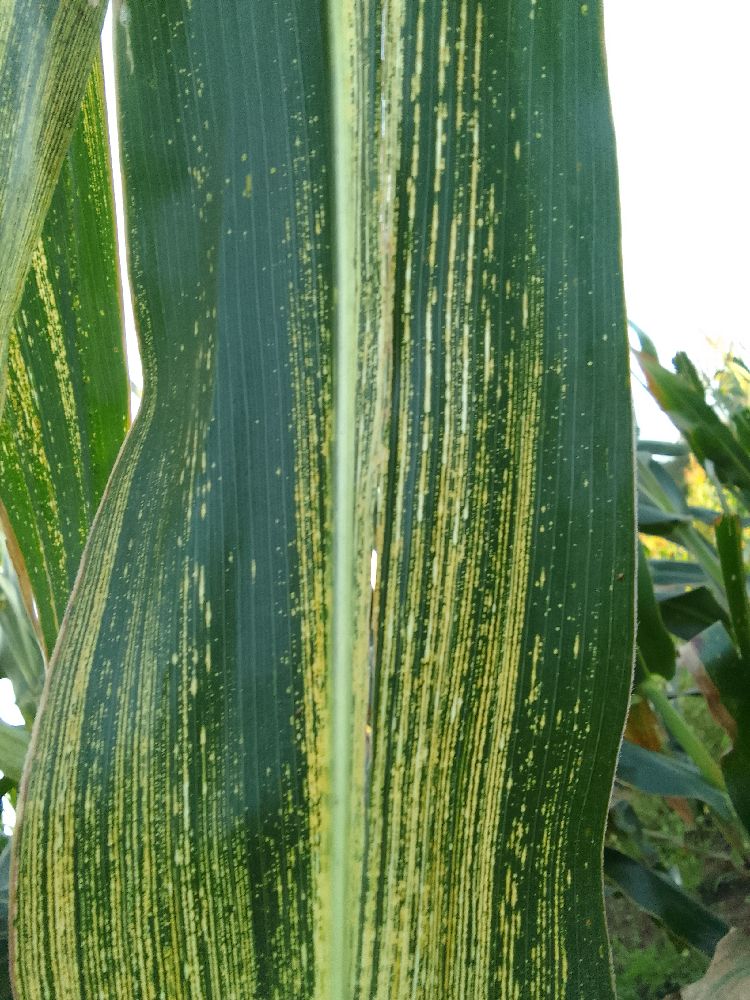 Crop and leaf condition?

maize, maize streak virus
